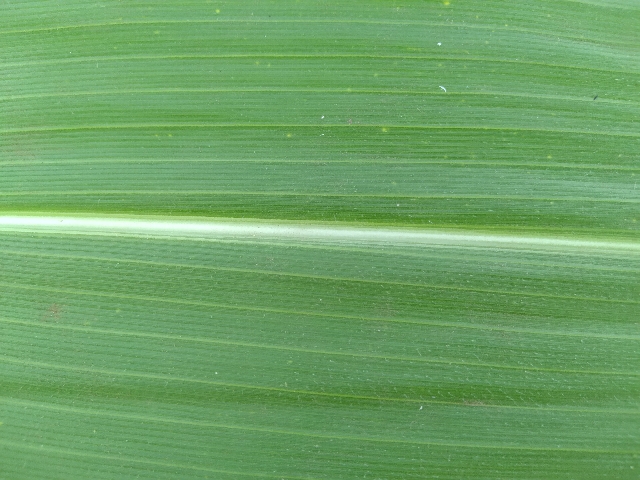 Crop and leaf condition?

maize, healthy
